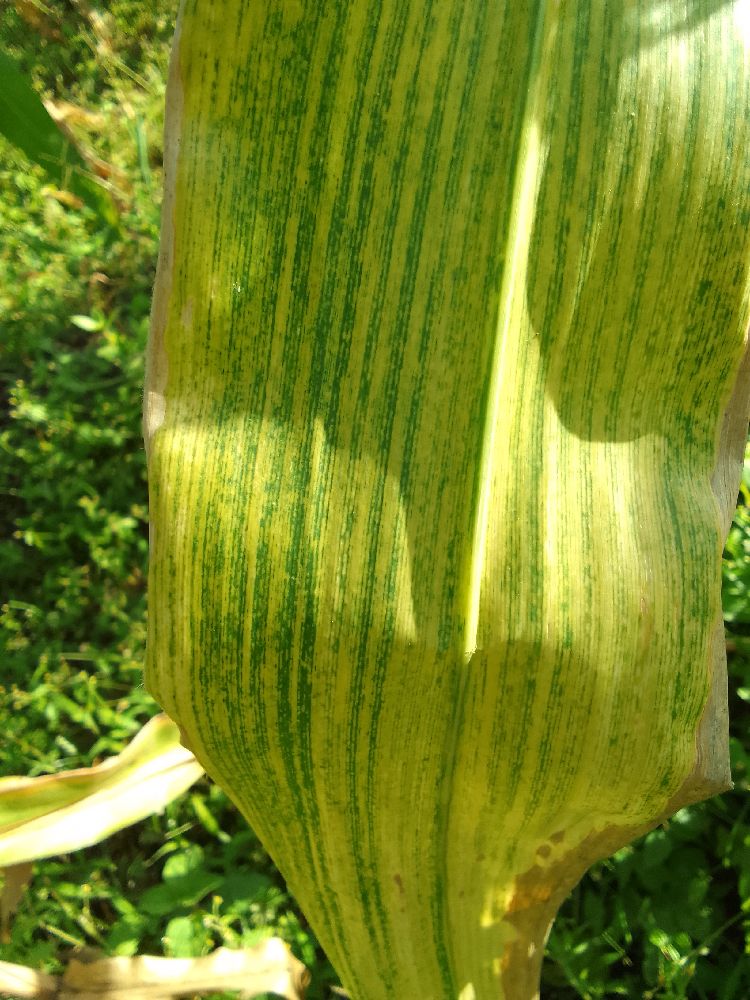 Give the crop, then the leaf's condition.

maize, maize lethal necrosis
